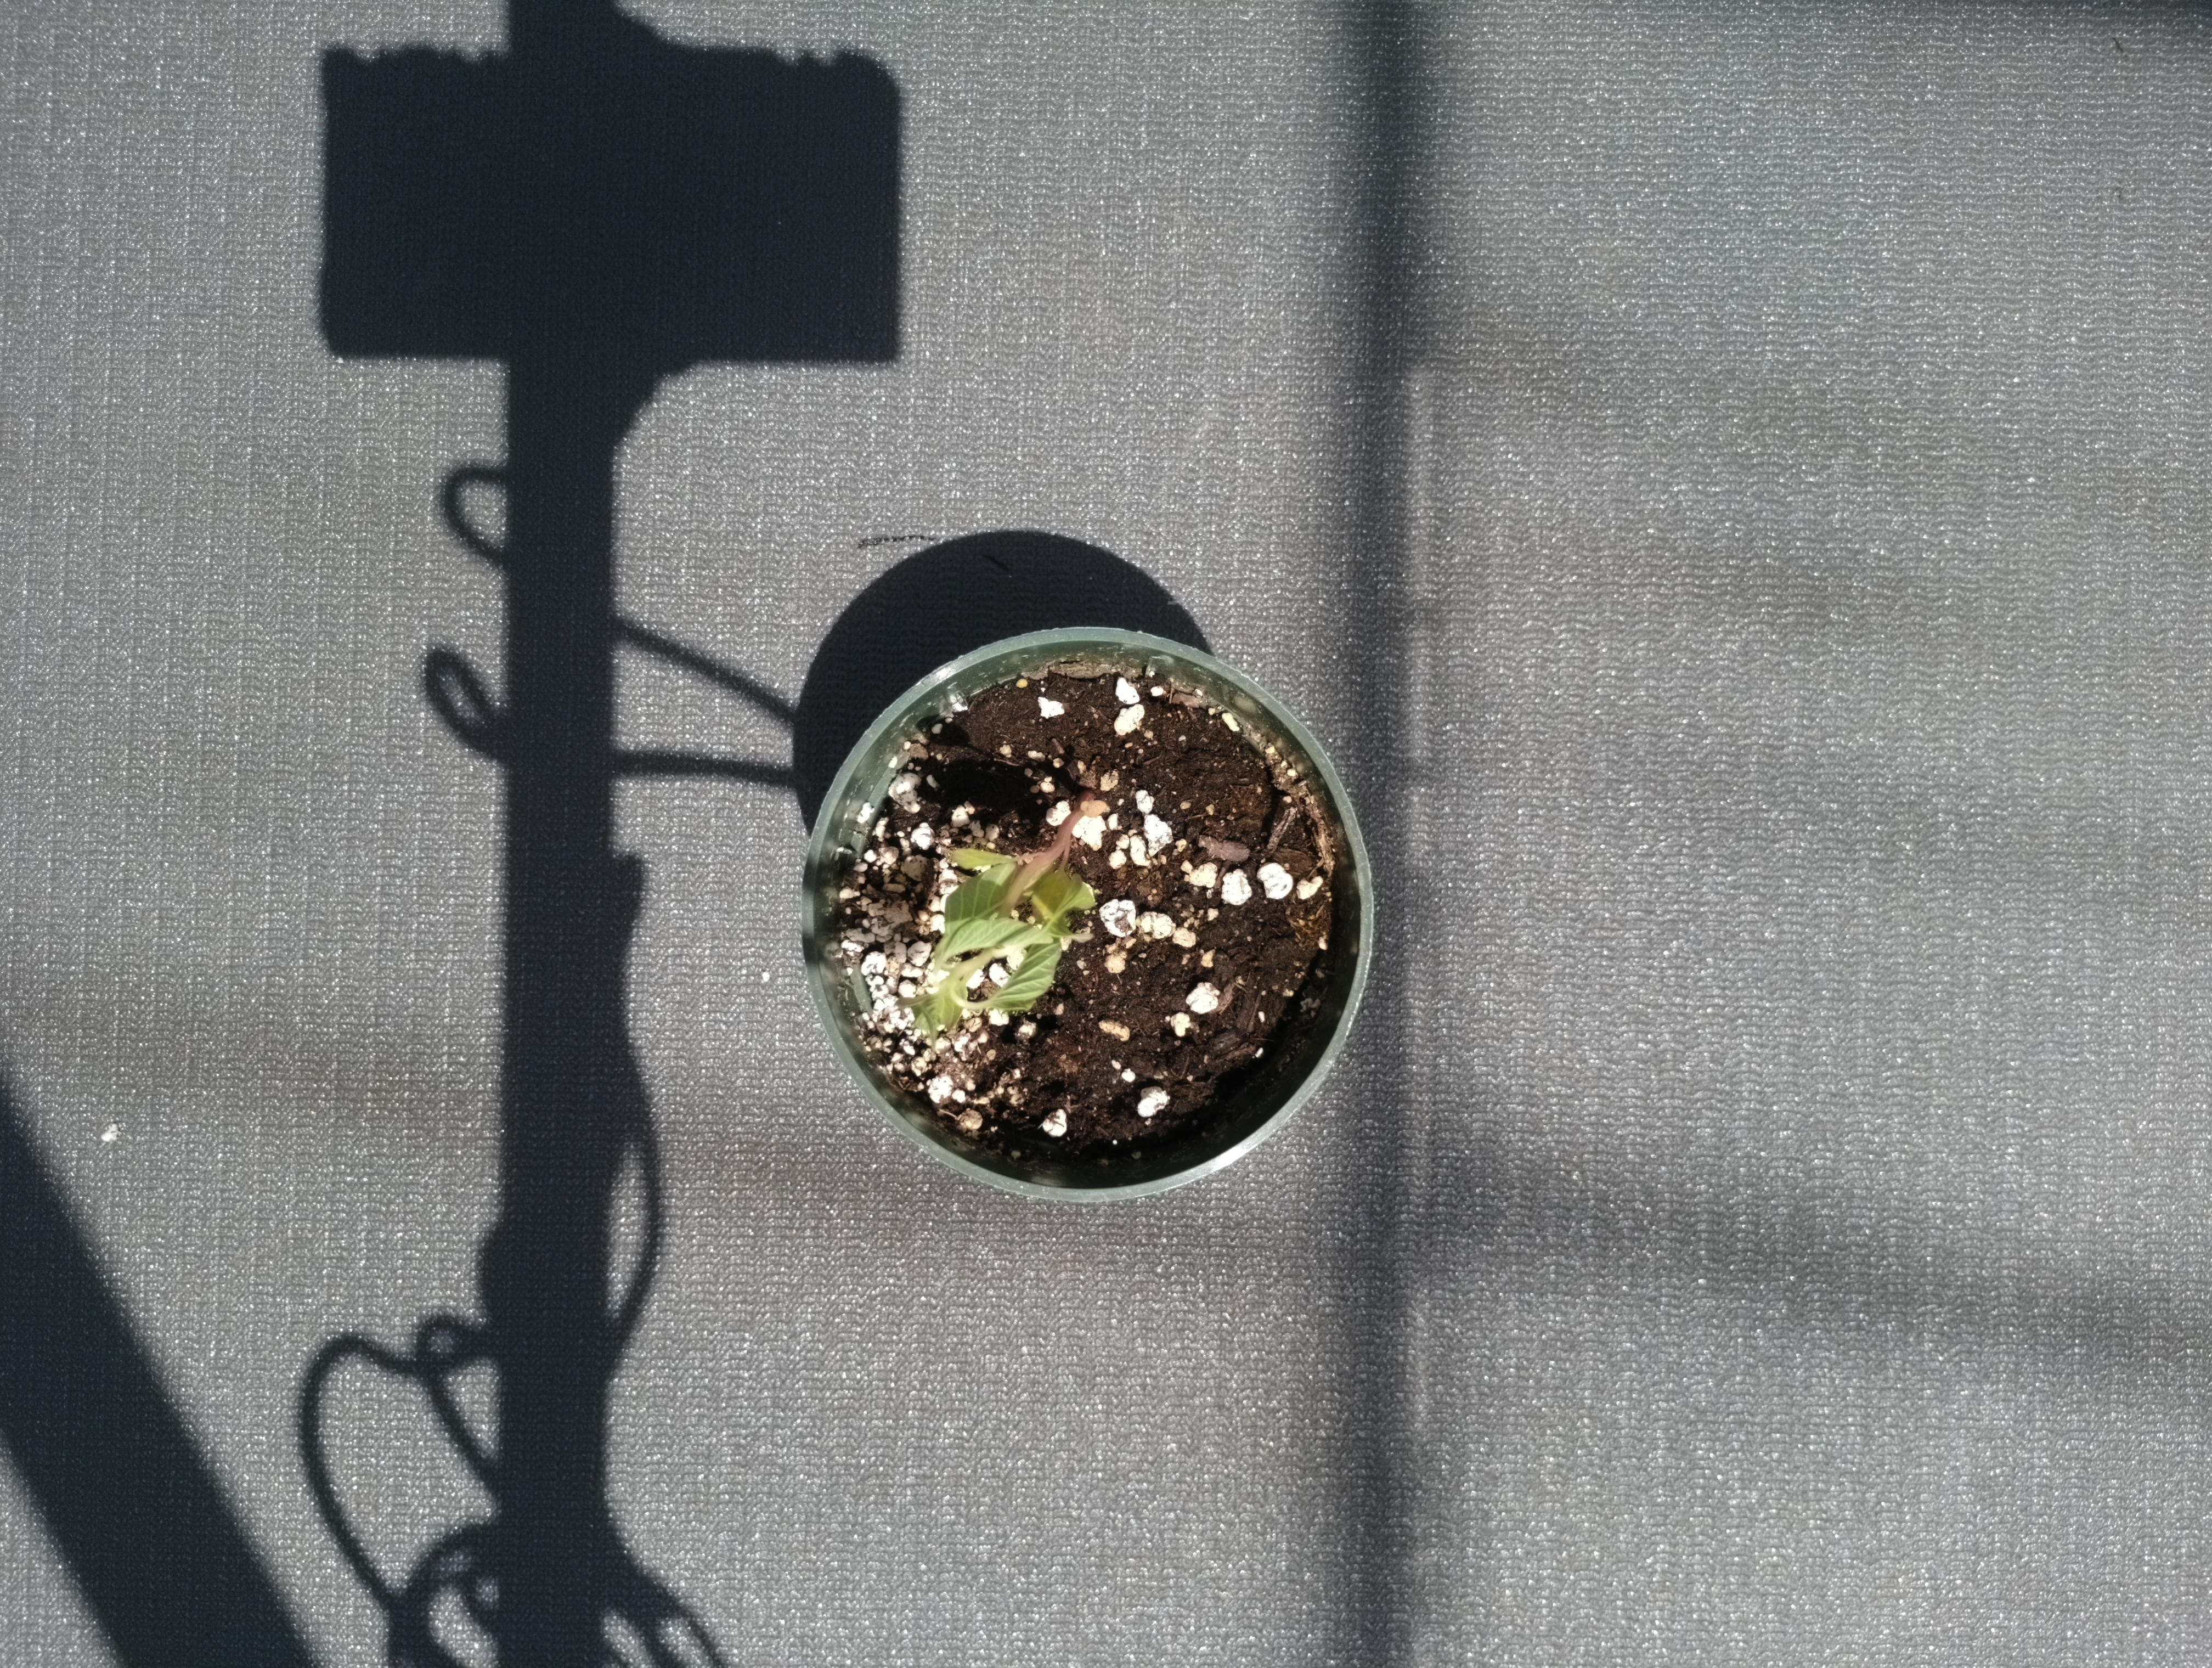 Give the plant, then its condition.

waterhemp, epinasty
